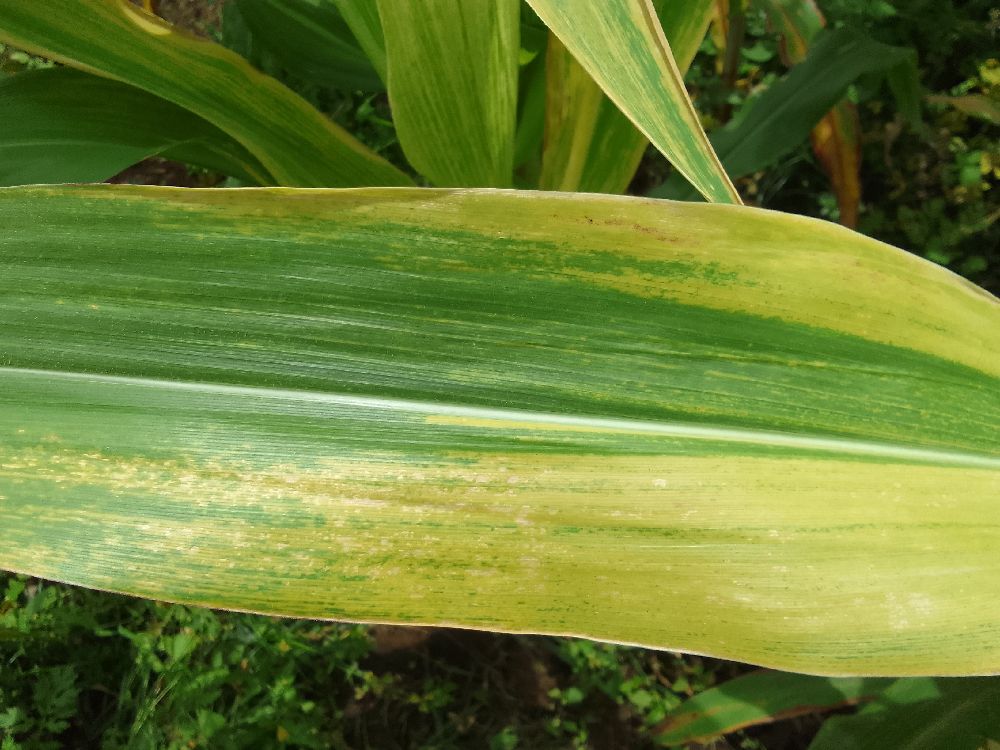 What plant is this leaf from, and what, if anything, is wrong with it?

maize, maize lethal necrosis
